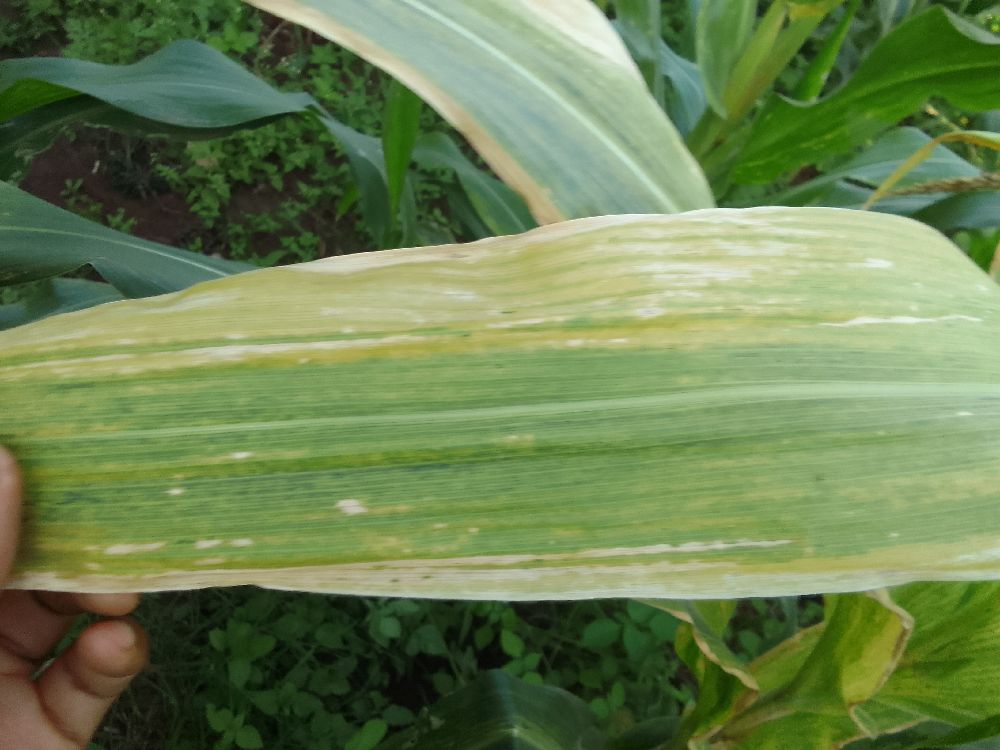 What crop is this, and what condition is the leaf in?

maize, maize lethal necrosis
